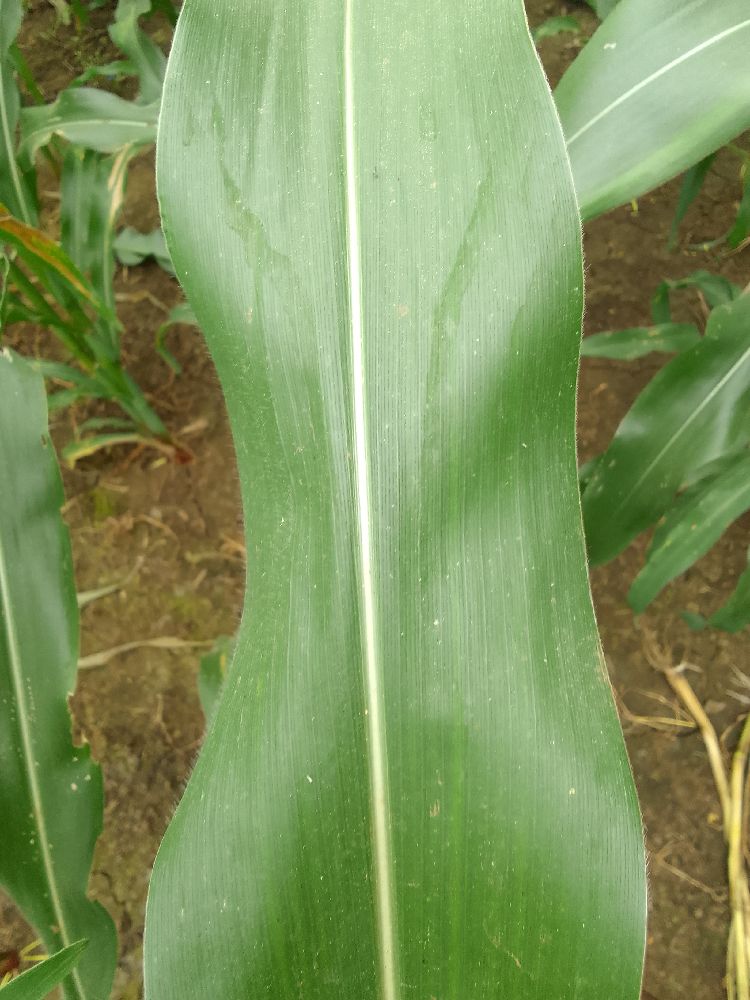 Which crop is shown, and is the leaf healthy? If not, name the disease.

maize, healthy
